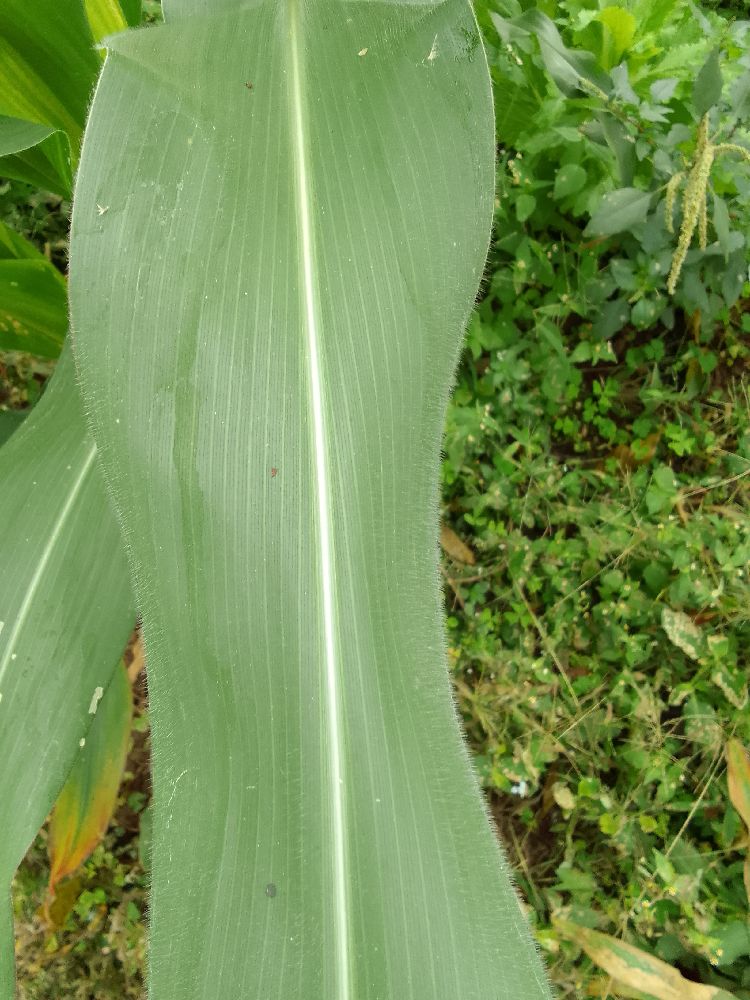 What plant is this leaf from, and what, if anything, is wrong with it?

maize, healthy
